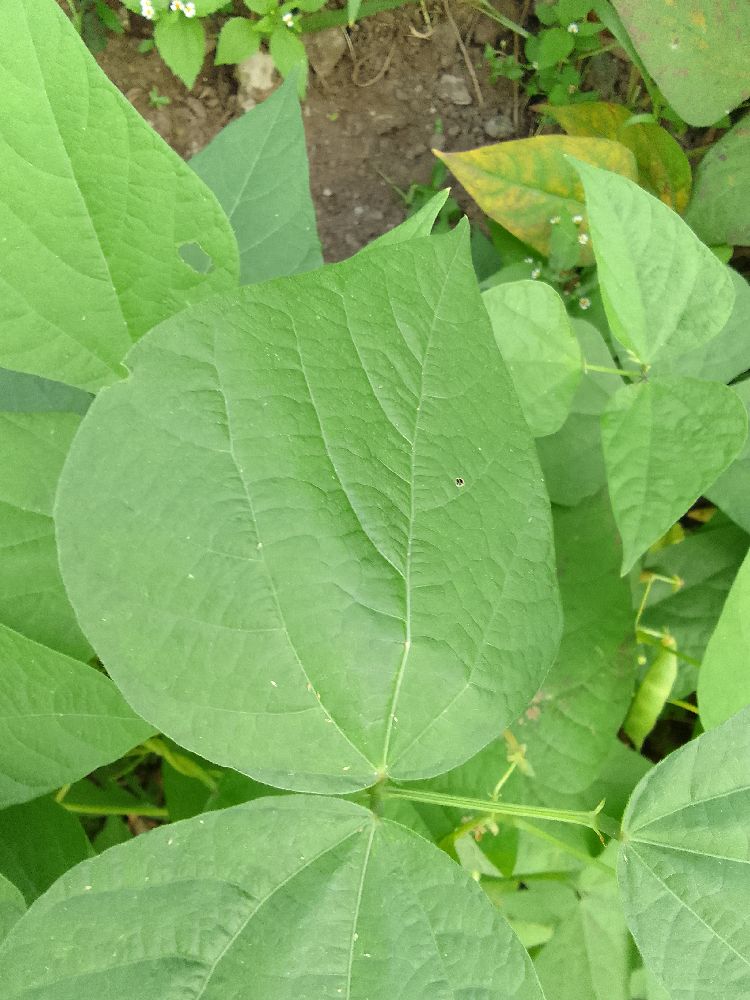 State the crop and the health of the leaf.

common bean, healthy
